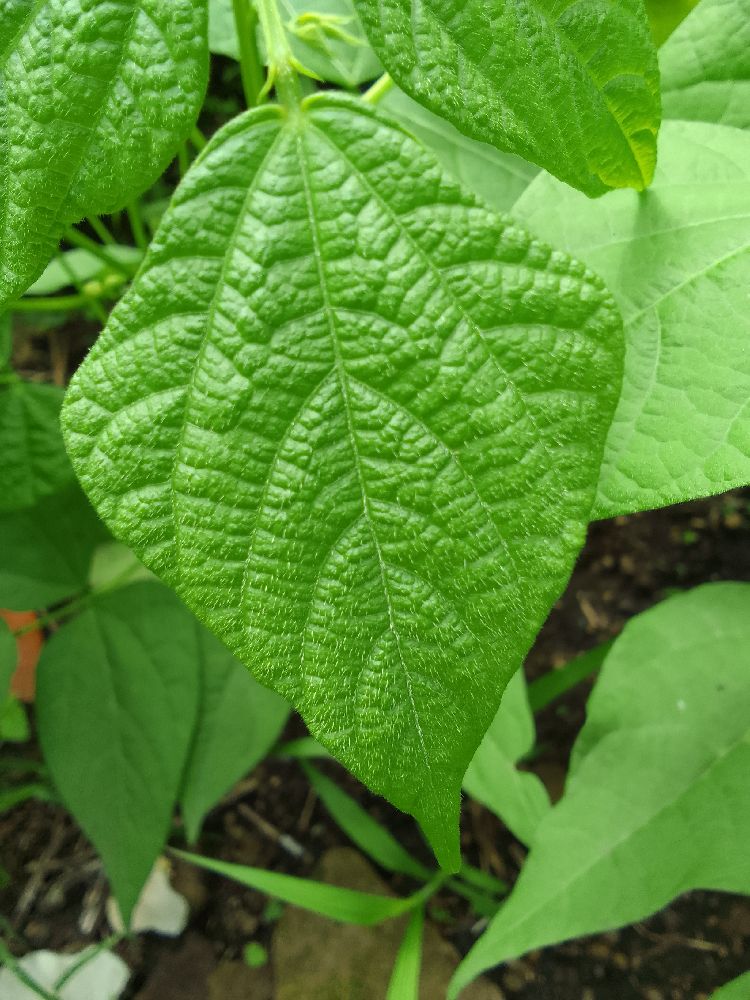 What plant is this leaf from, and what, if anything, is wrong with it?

common bean, healthy
